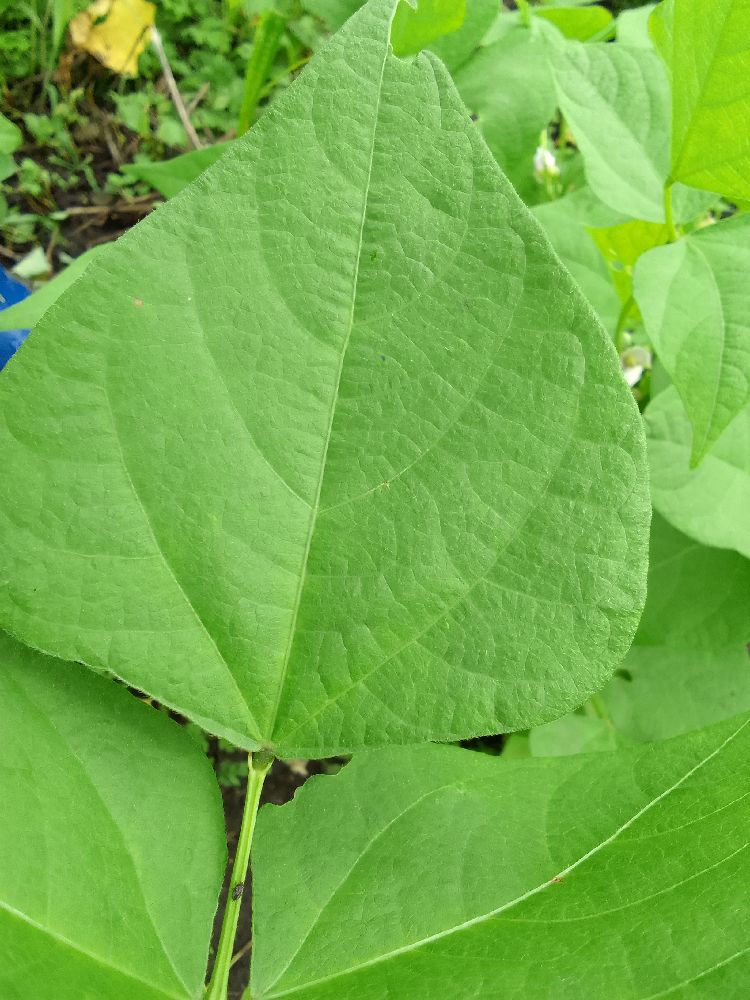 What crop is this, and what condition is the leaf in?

common bean, healthy
